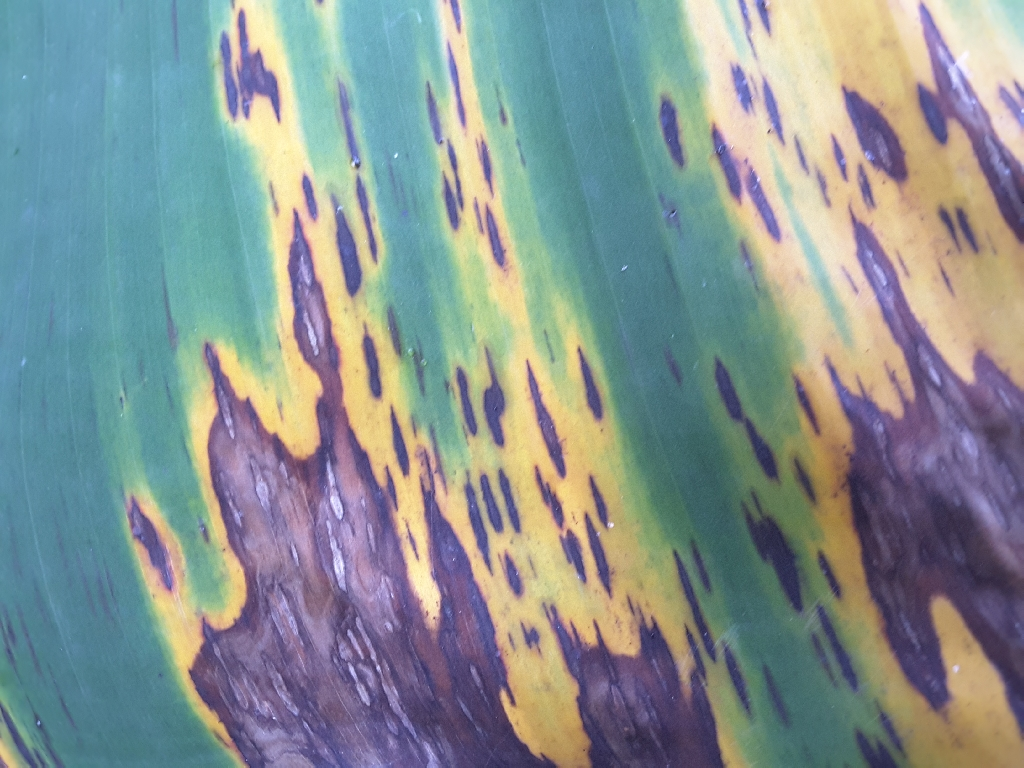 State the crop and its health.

banana, black sigatoka
